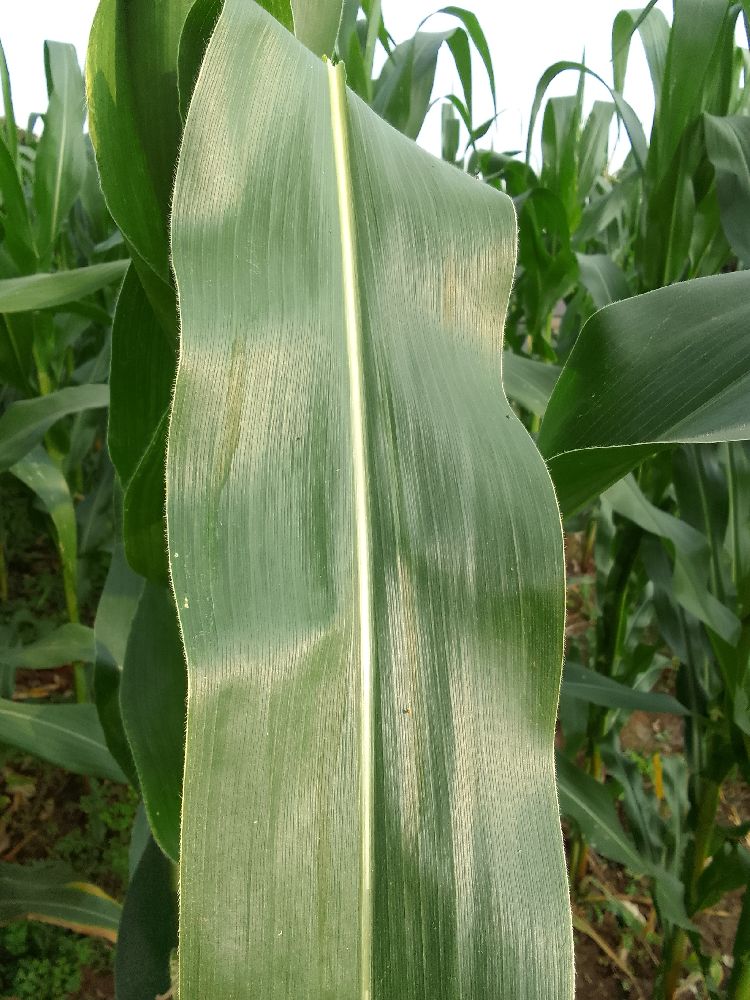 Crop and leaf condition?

maize, healthy
